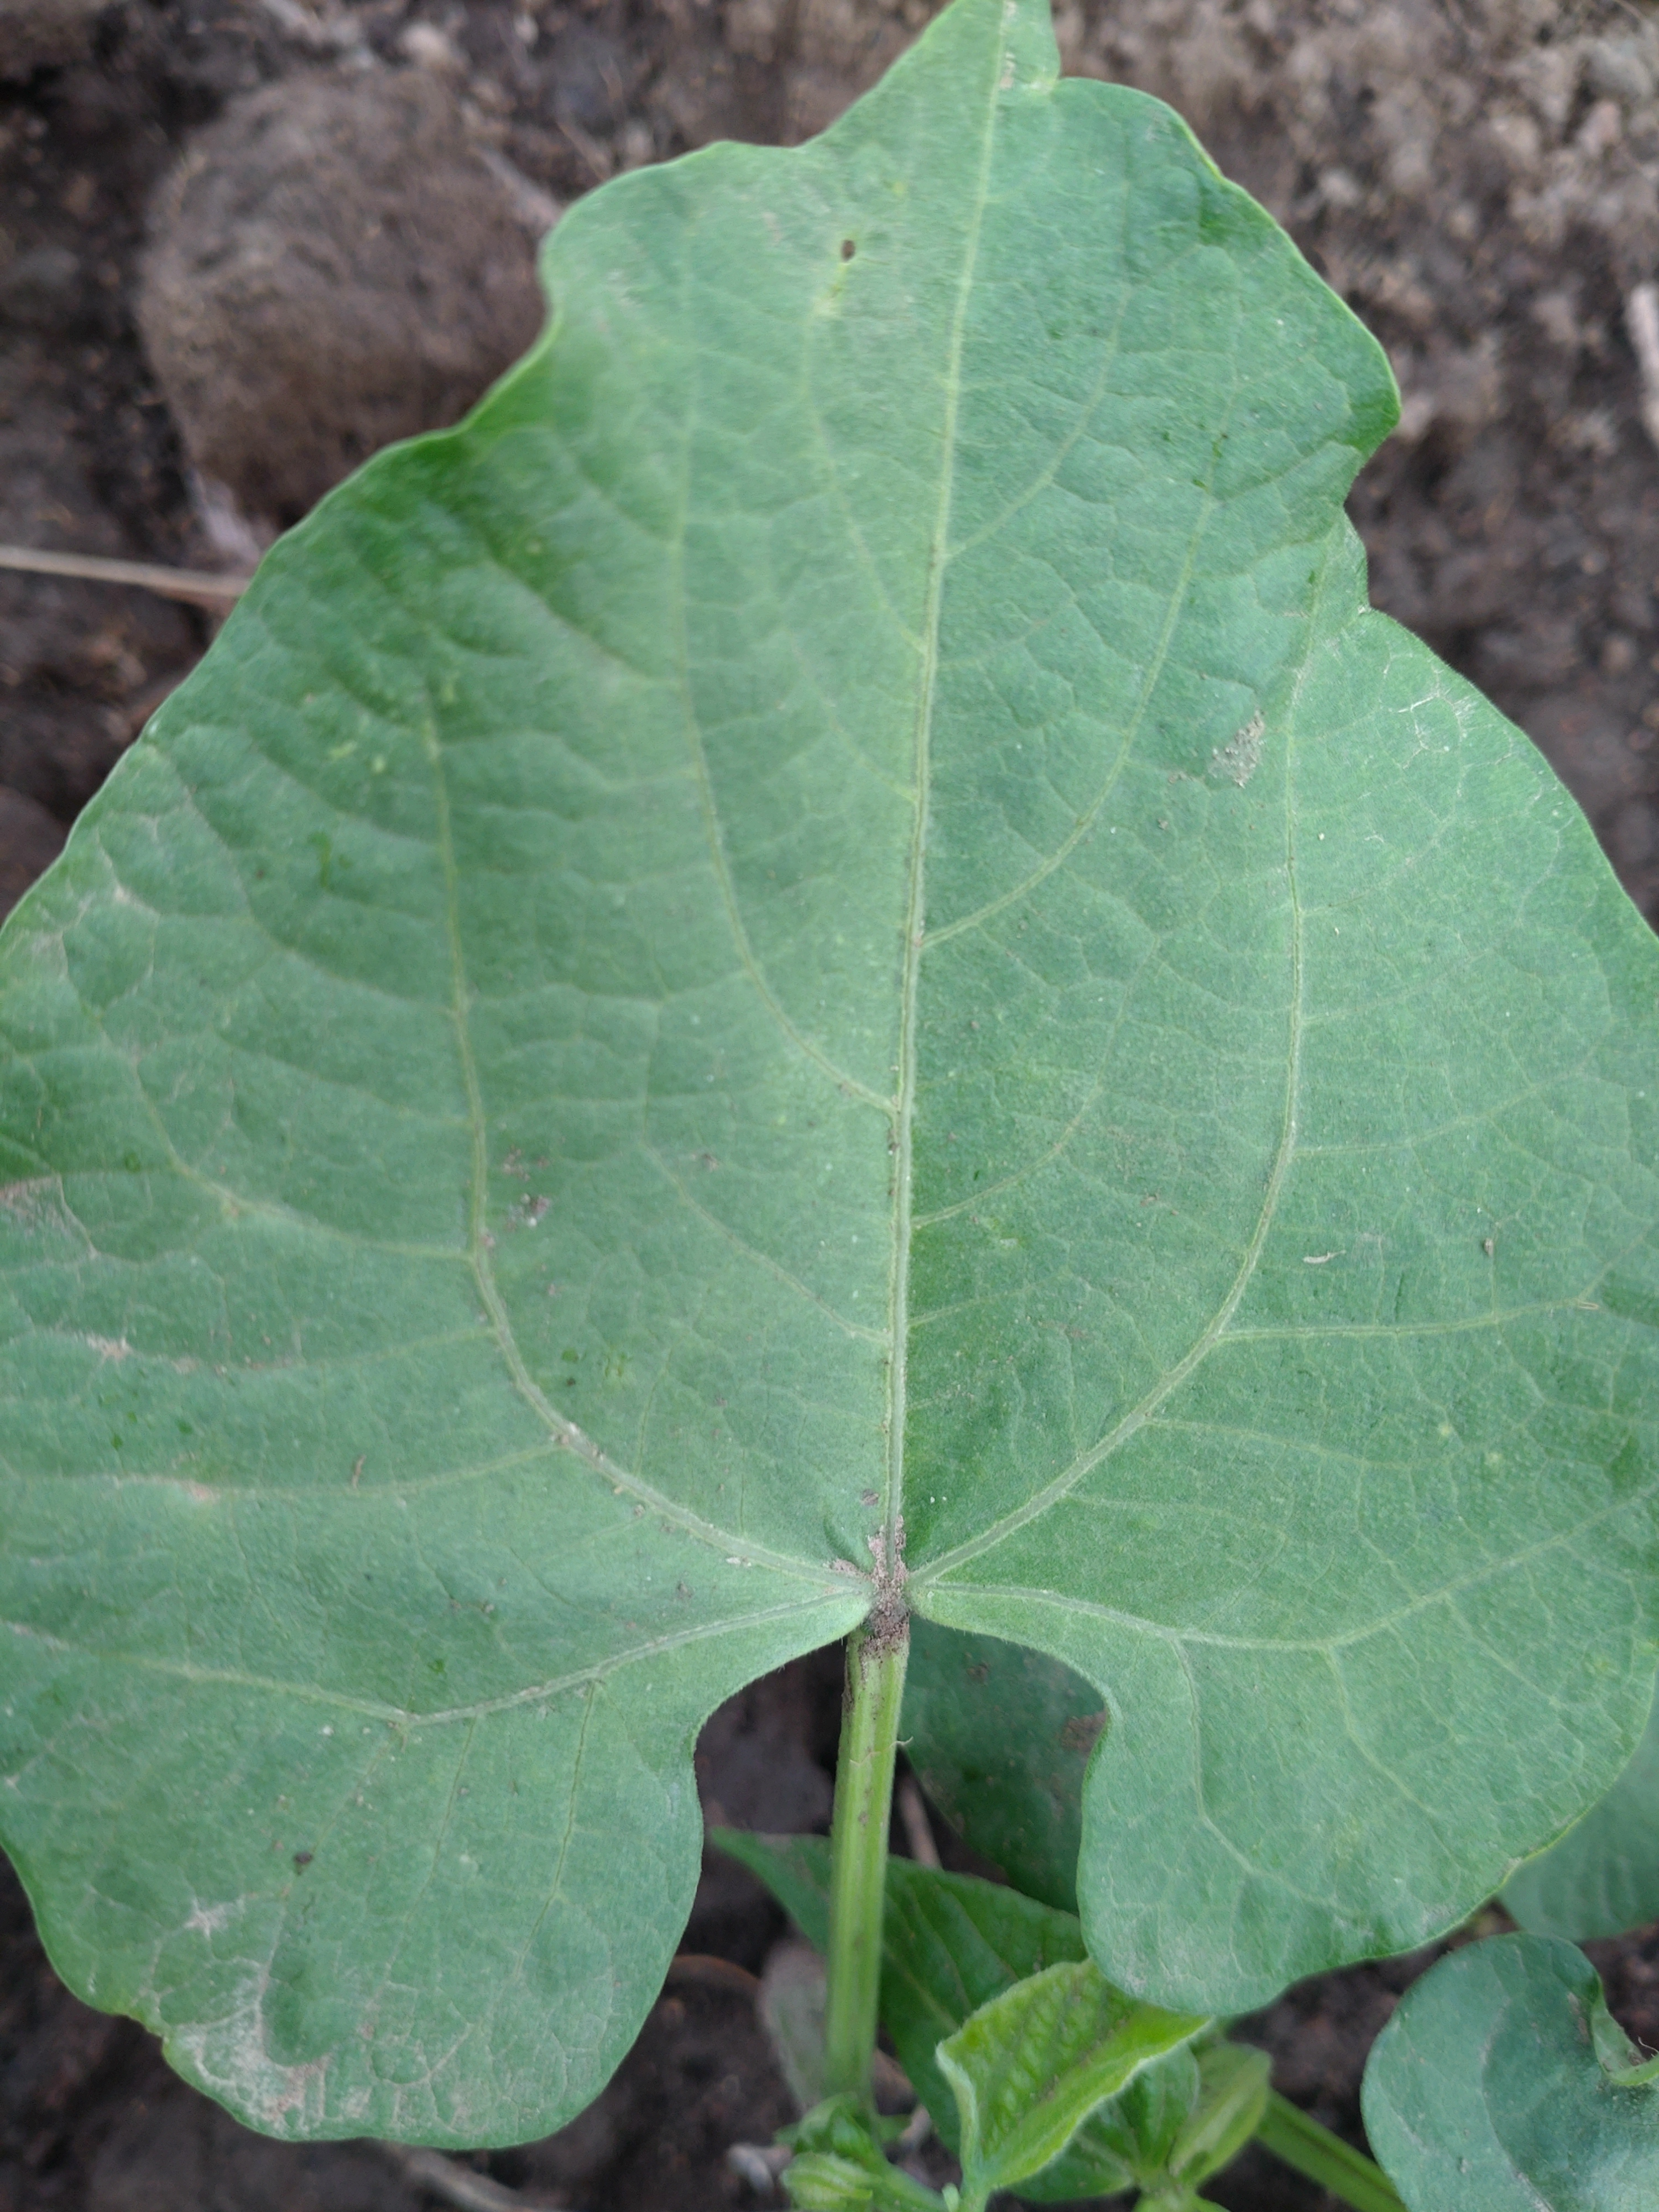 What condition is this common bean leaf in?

healthy
